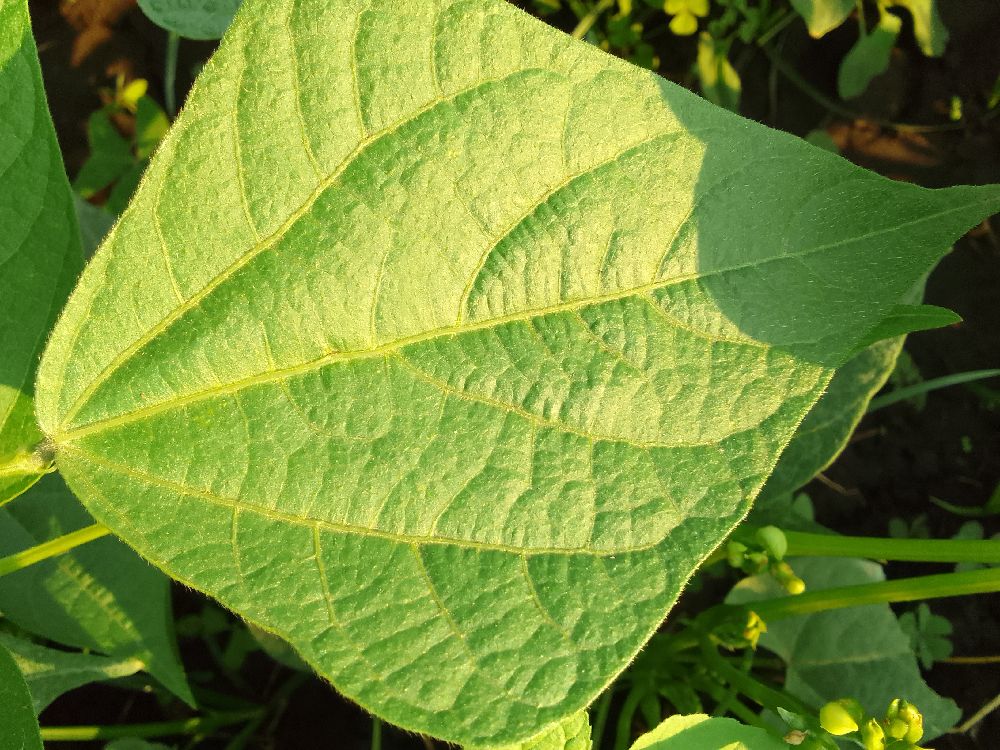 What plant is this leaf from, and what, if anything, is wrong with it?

common bean, healthy
